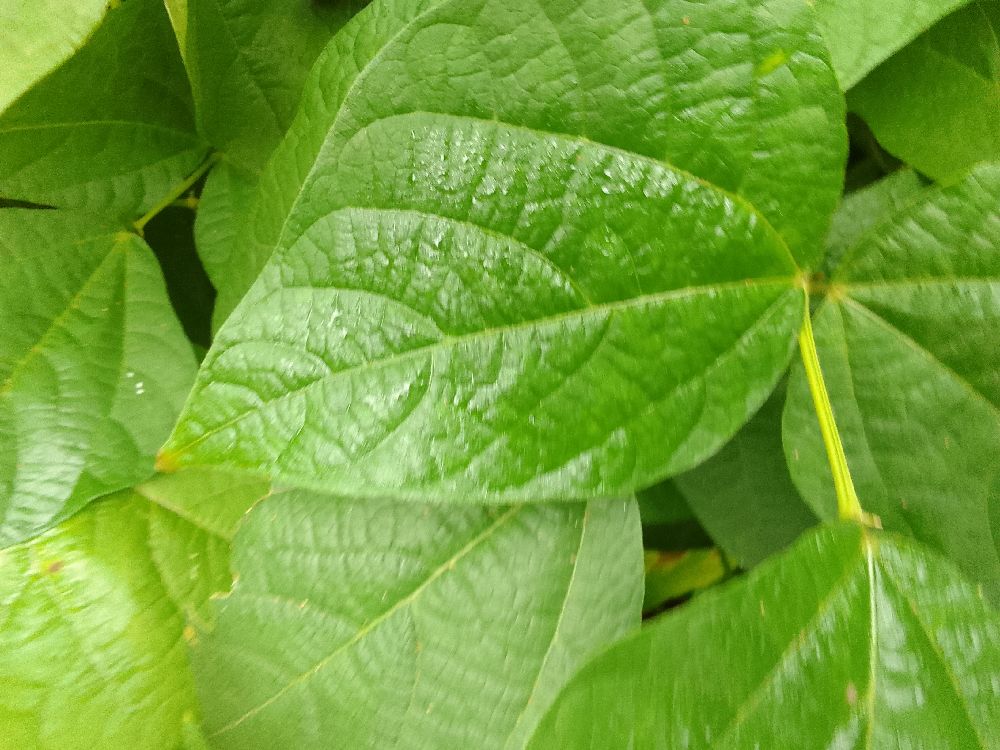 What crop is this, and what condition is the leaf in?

common bean, healthy
